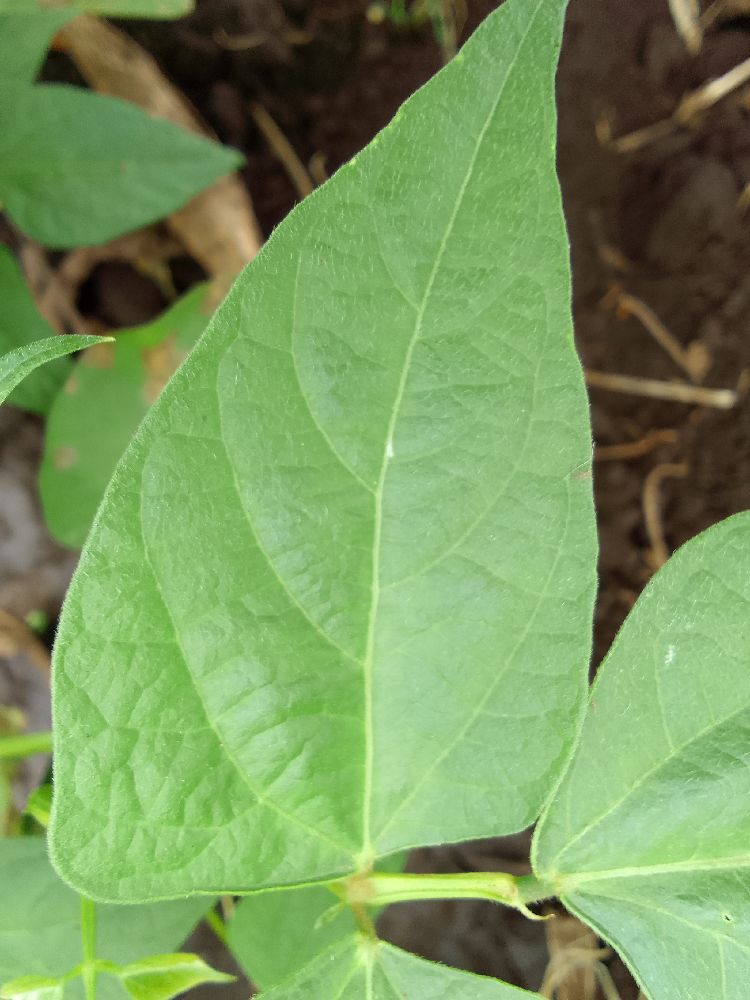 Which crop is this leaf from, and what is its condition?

common bean, healthy
